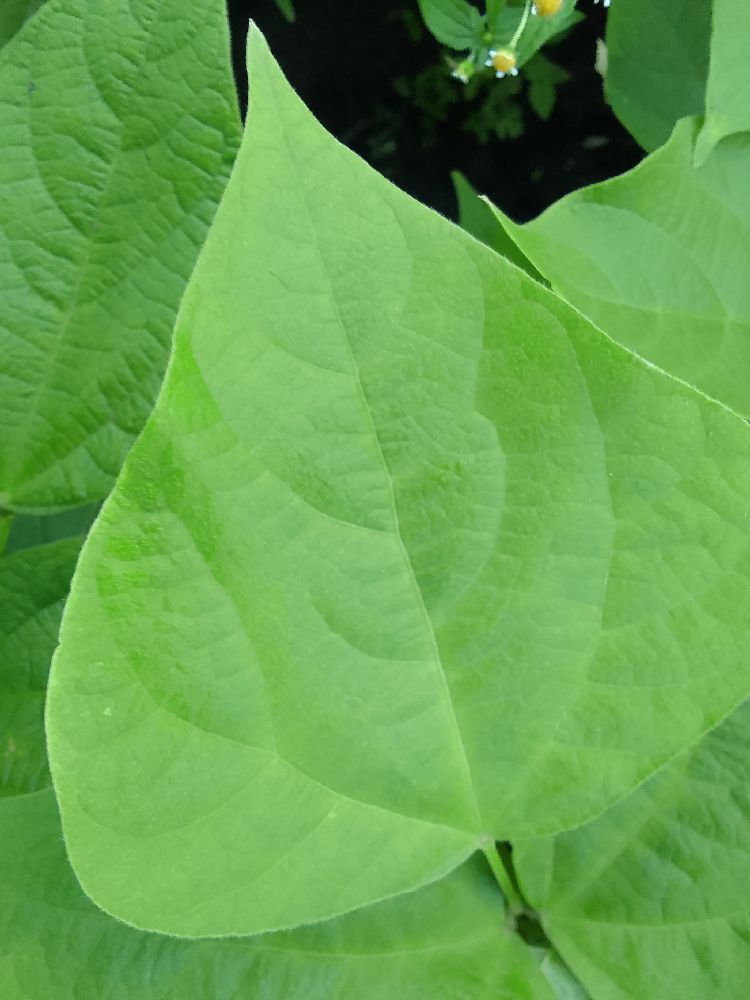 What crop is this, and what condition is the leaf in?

common bean, healthy
